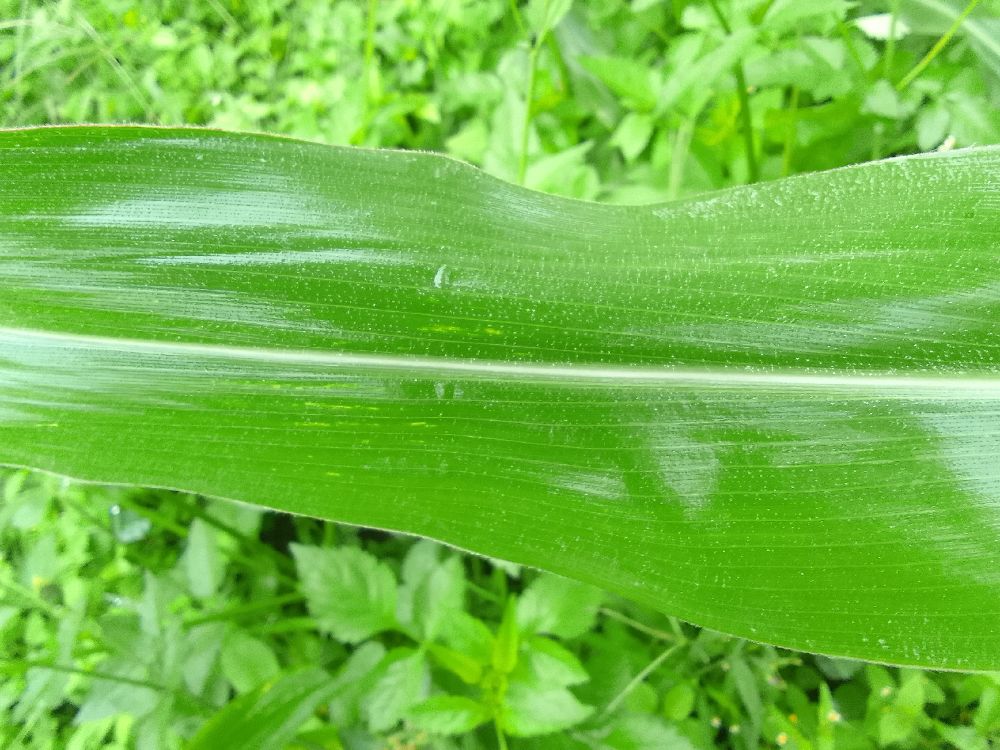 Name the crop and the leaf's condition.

maize, healthy
